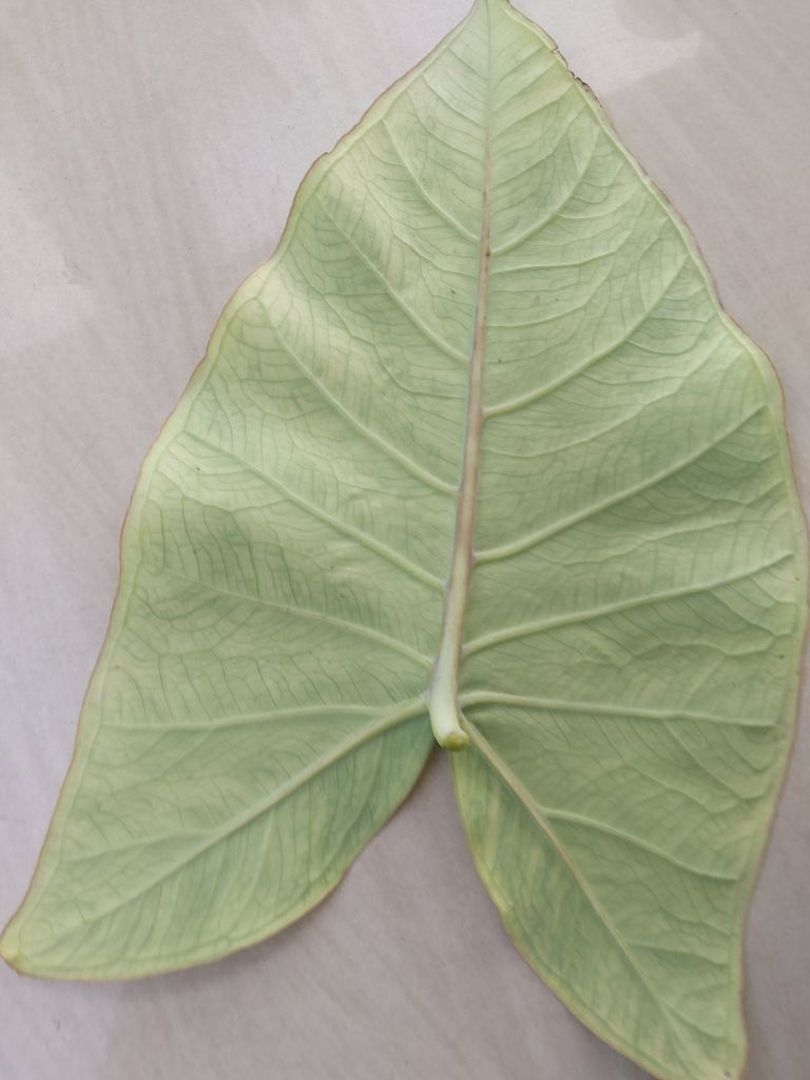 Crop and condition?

taro, mosaic
